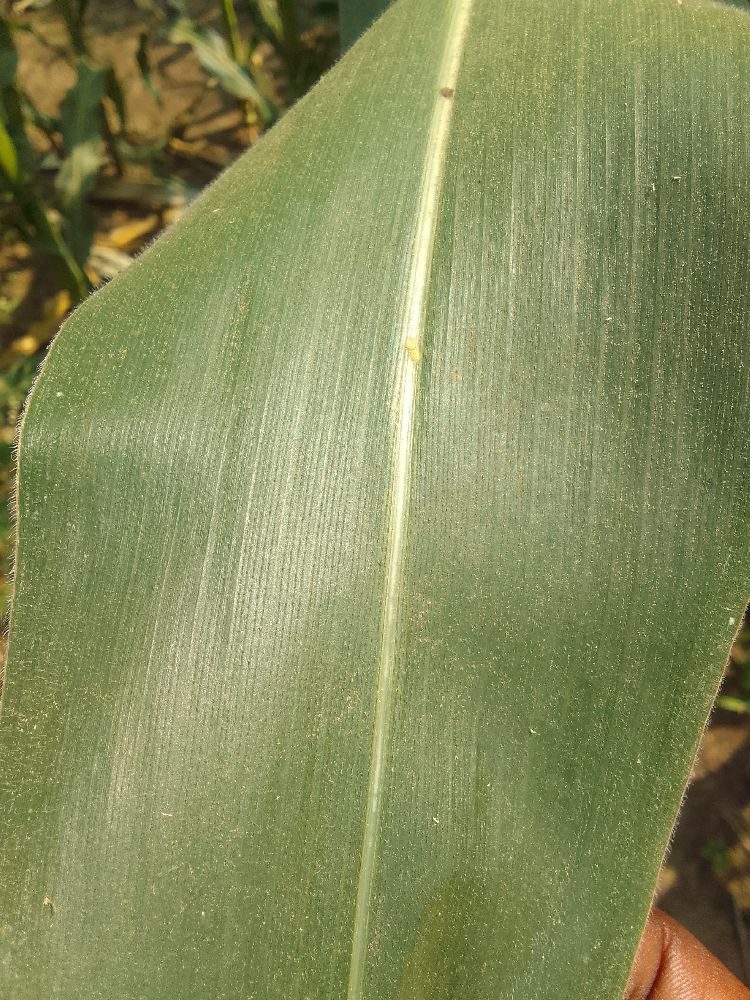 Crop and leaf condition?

maize, healthy
